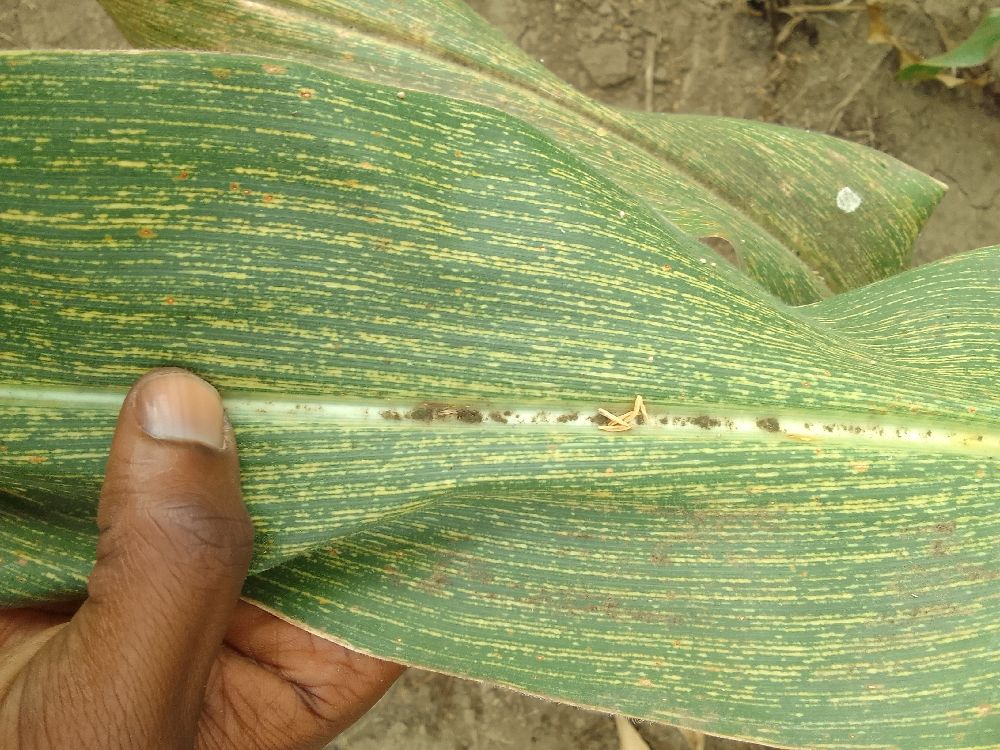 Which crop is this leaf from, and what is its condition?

maize, maize streak virus
